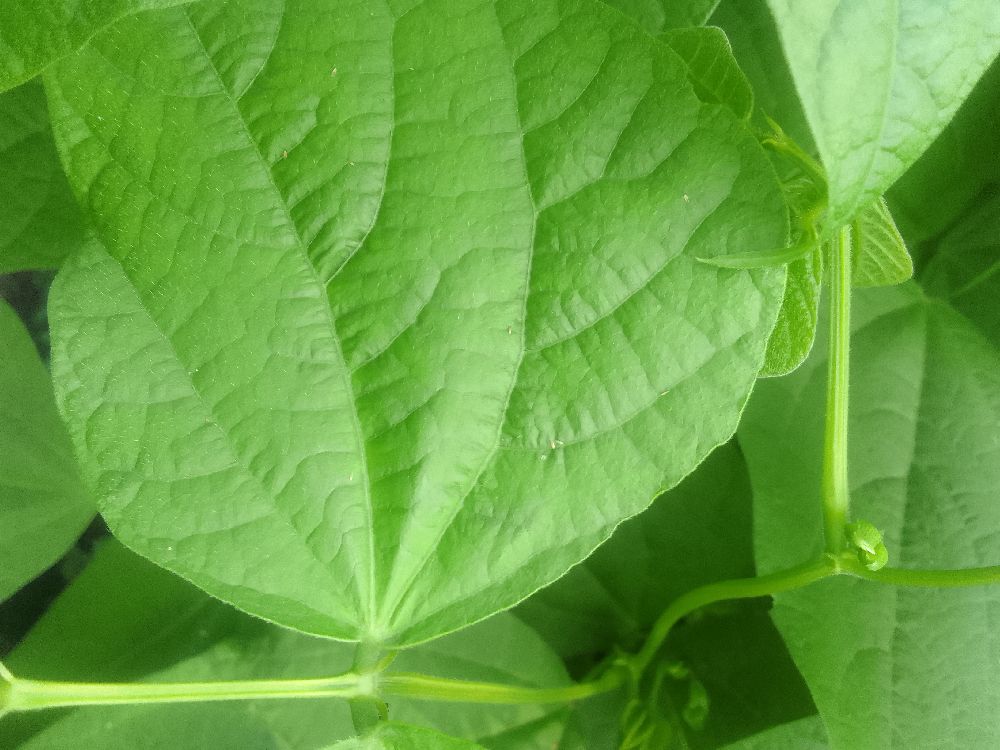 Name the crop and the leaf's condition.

common bean, healthy
